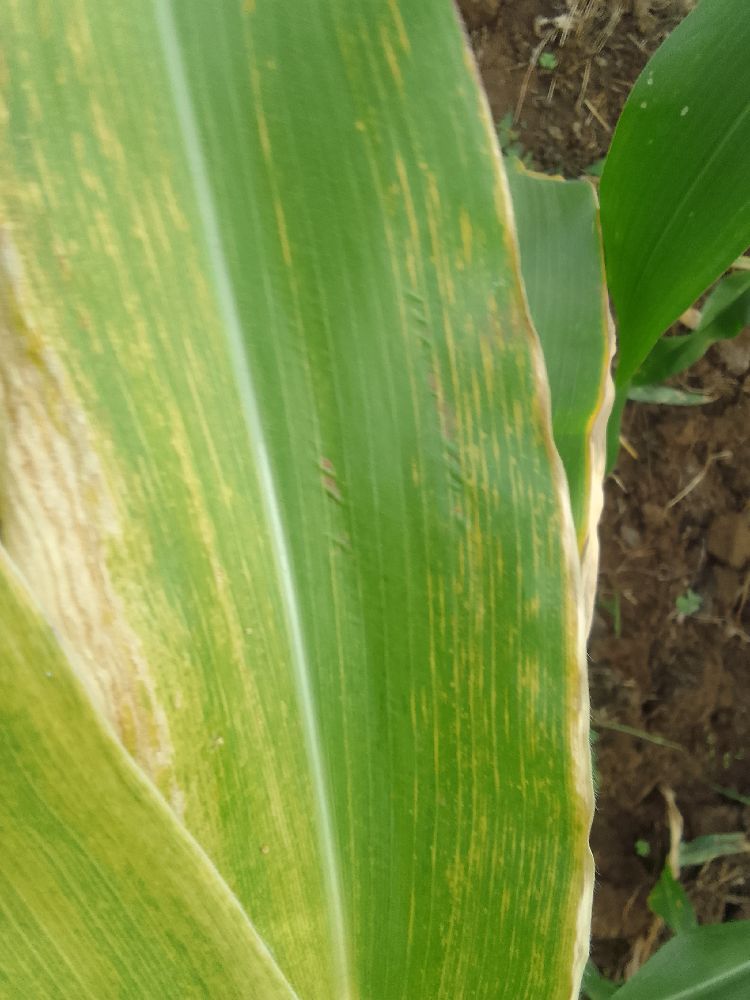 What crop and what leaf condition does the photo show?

maize, maize lethal necrosis
